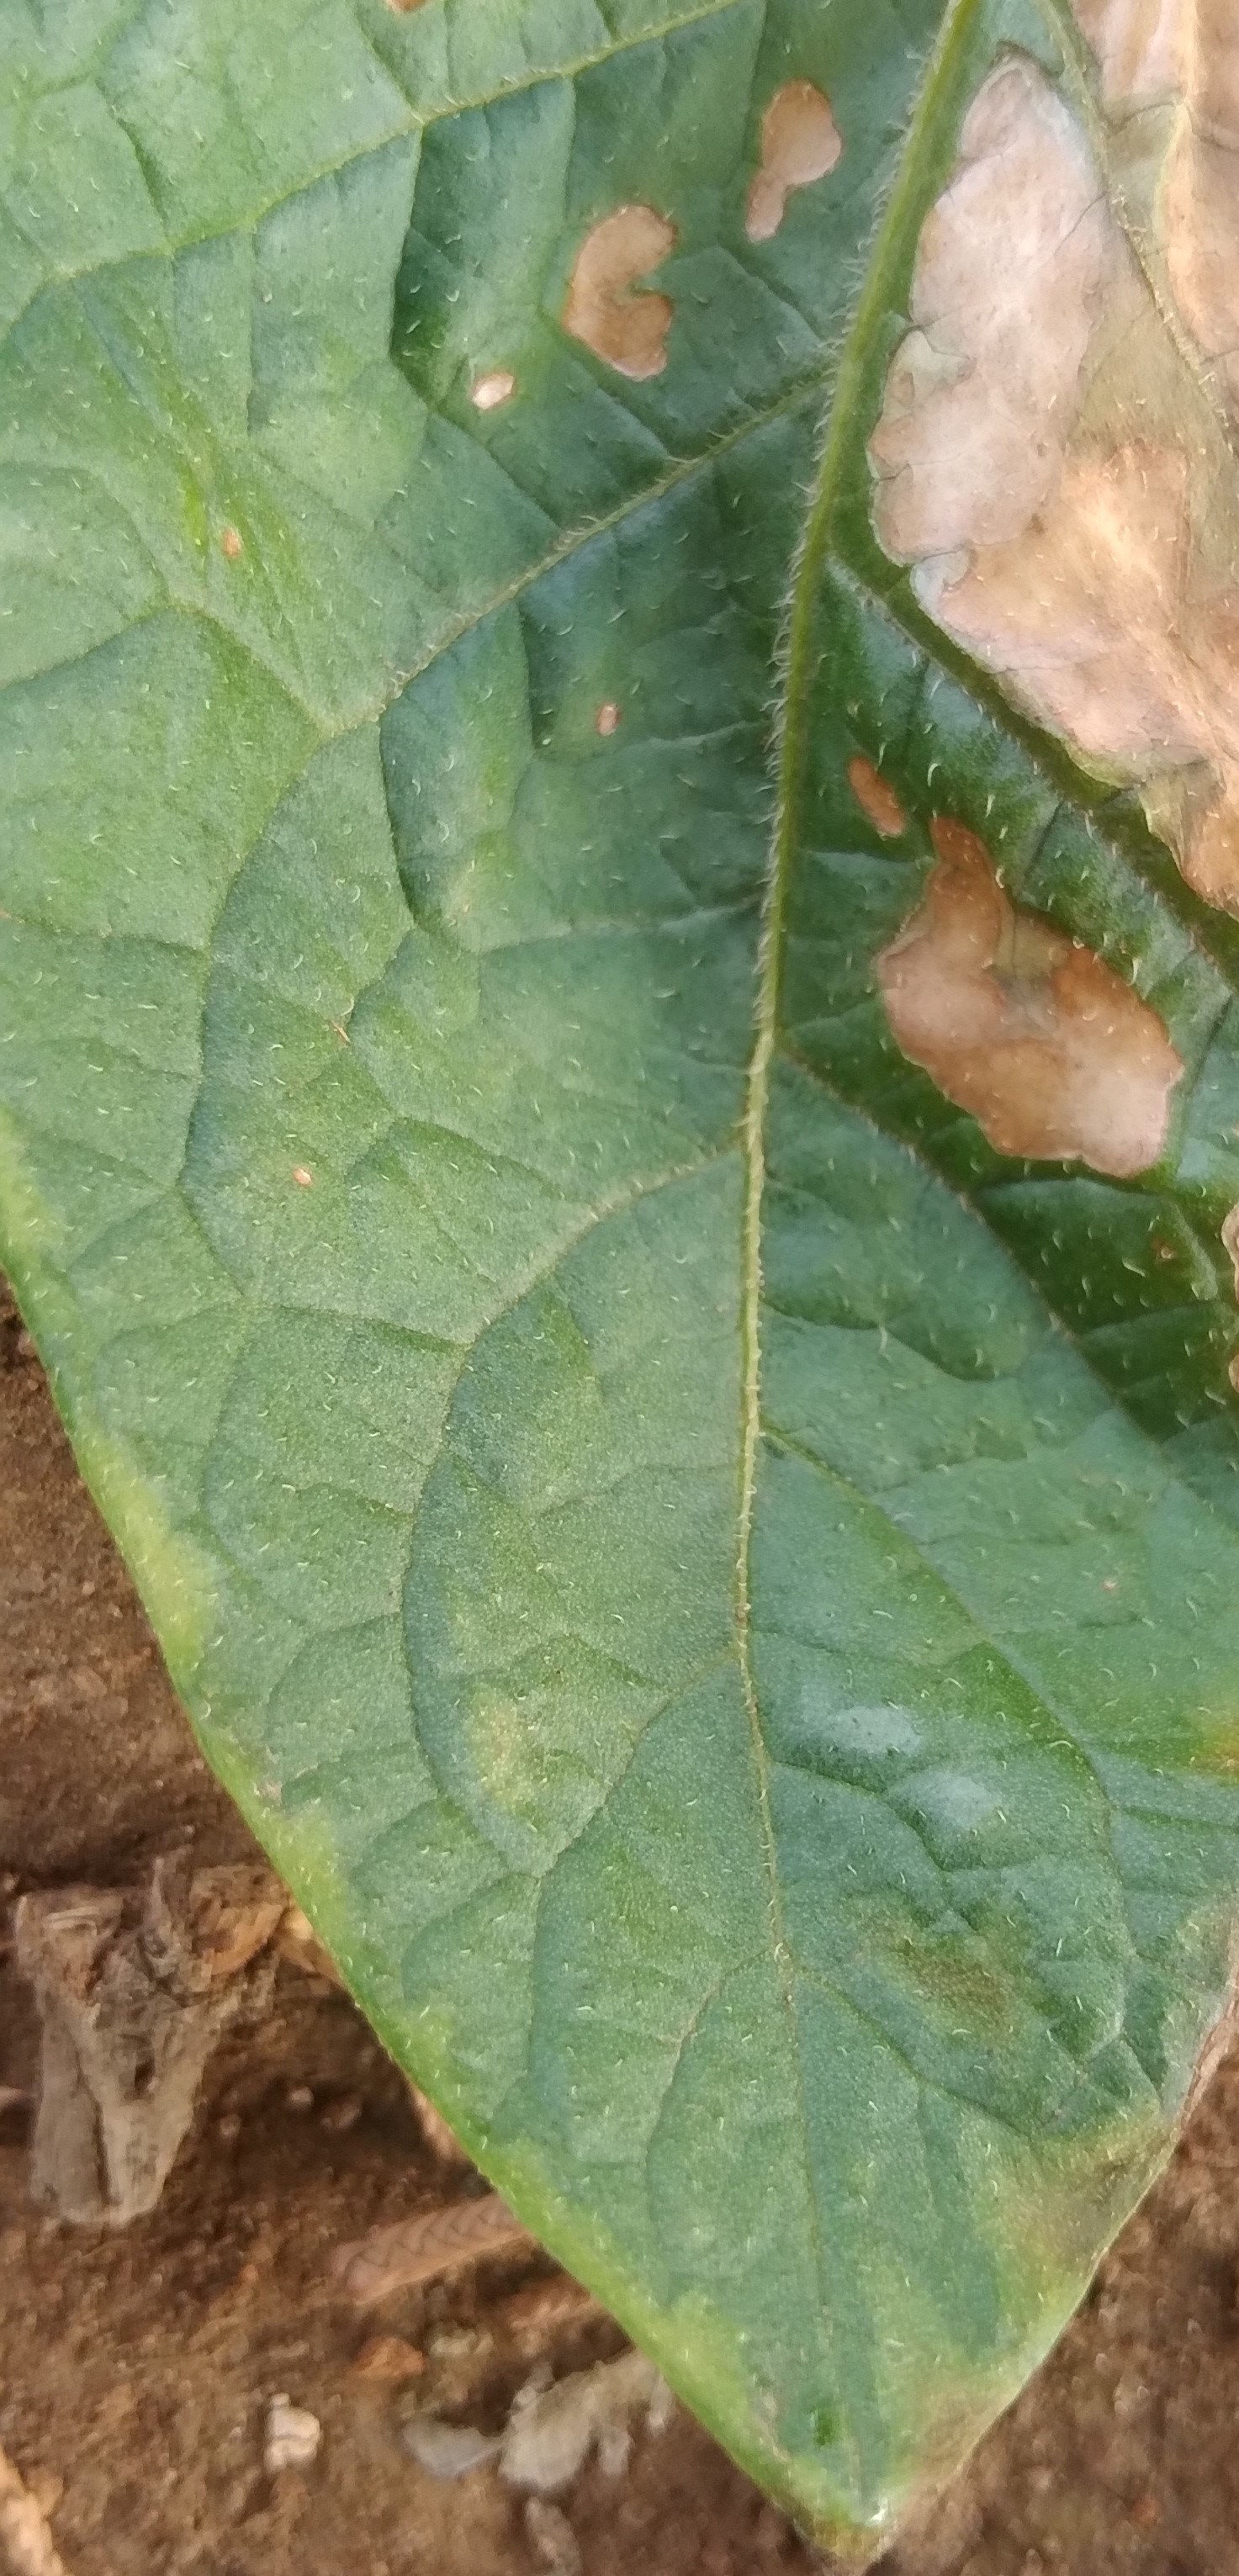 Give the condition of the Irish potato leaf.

early blight
